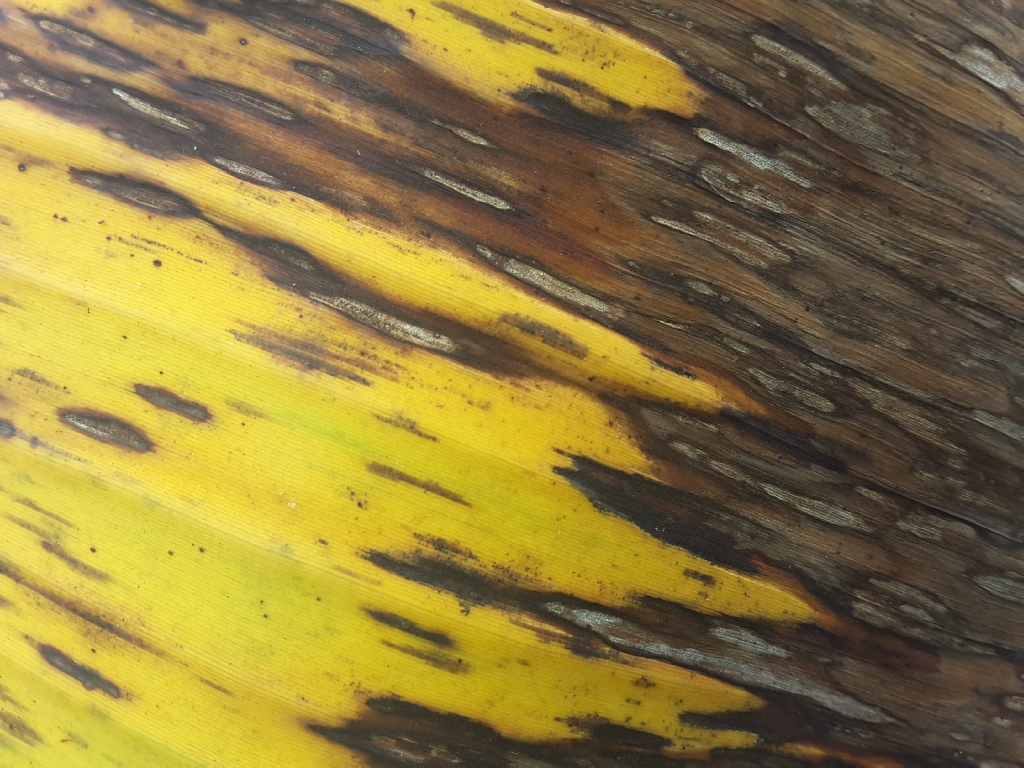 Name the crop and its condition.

banana, black sigatoka
